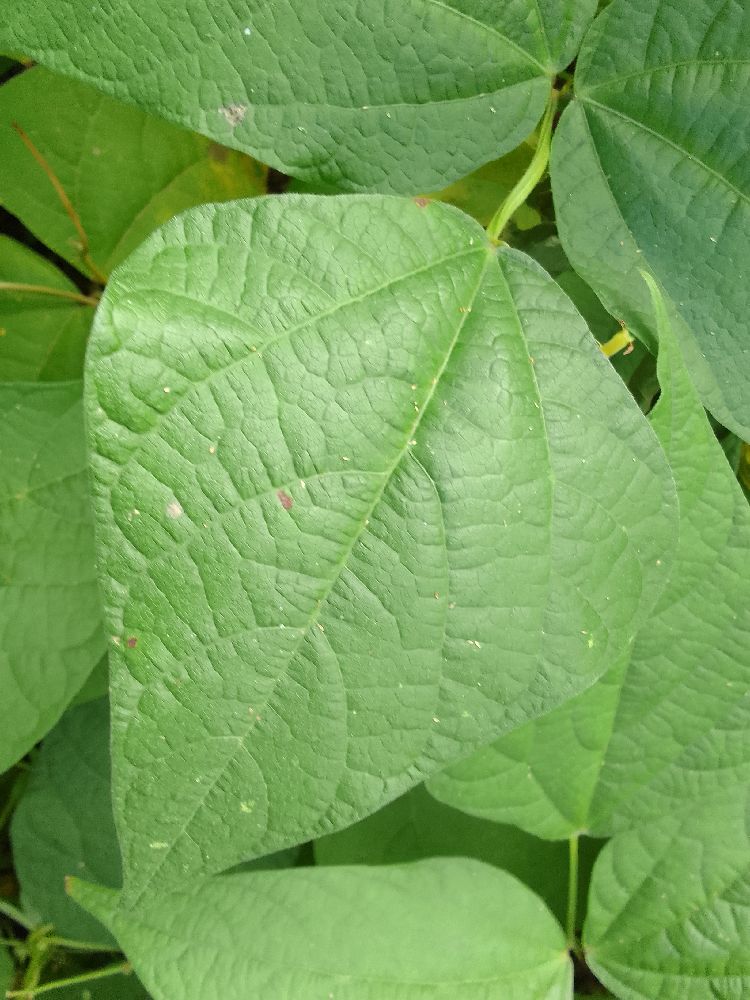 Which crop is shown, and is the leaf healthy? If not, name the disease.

common bean, healthy
